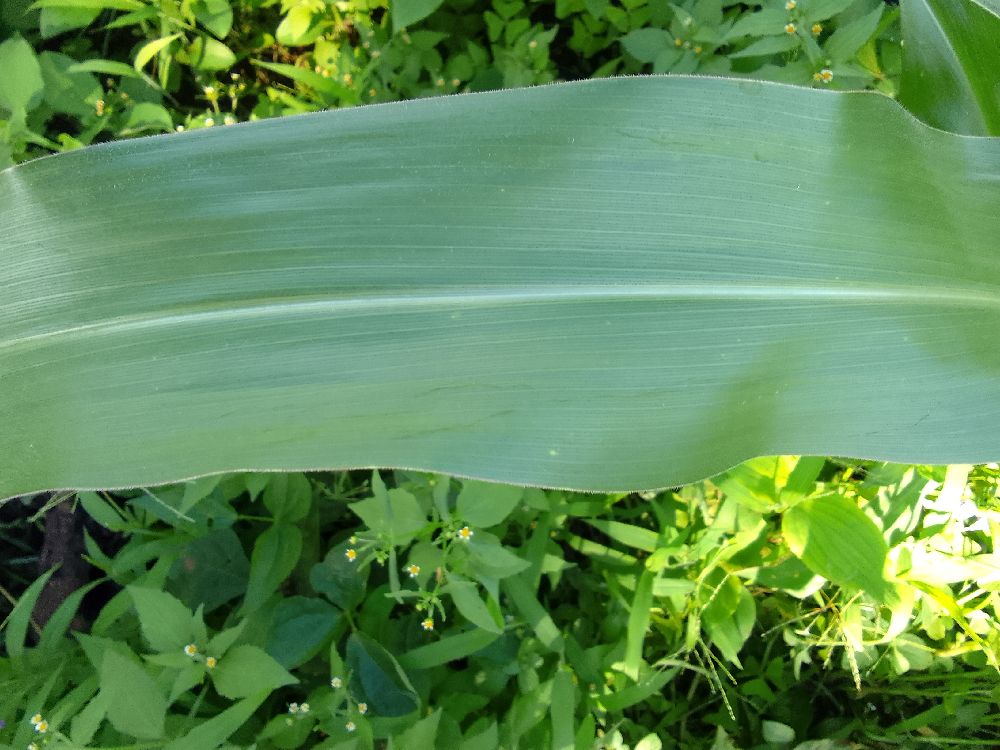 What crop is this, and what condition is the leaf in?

maize, healthy
